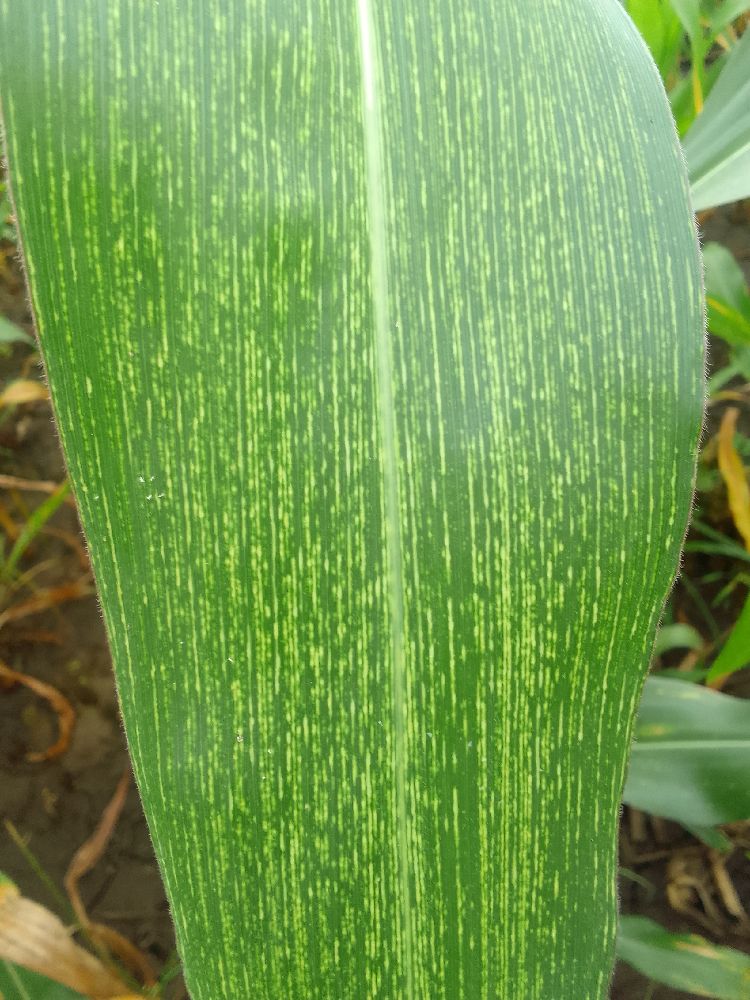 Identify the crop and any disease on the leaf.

maize, maize streak virus
